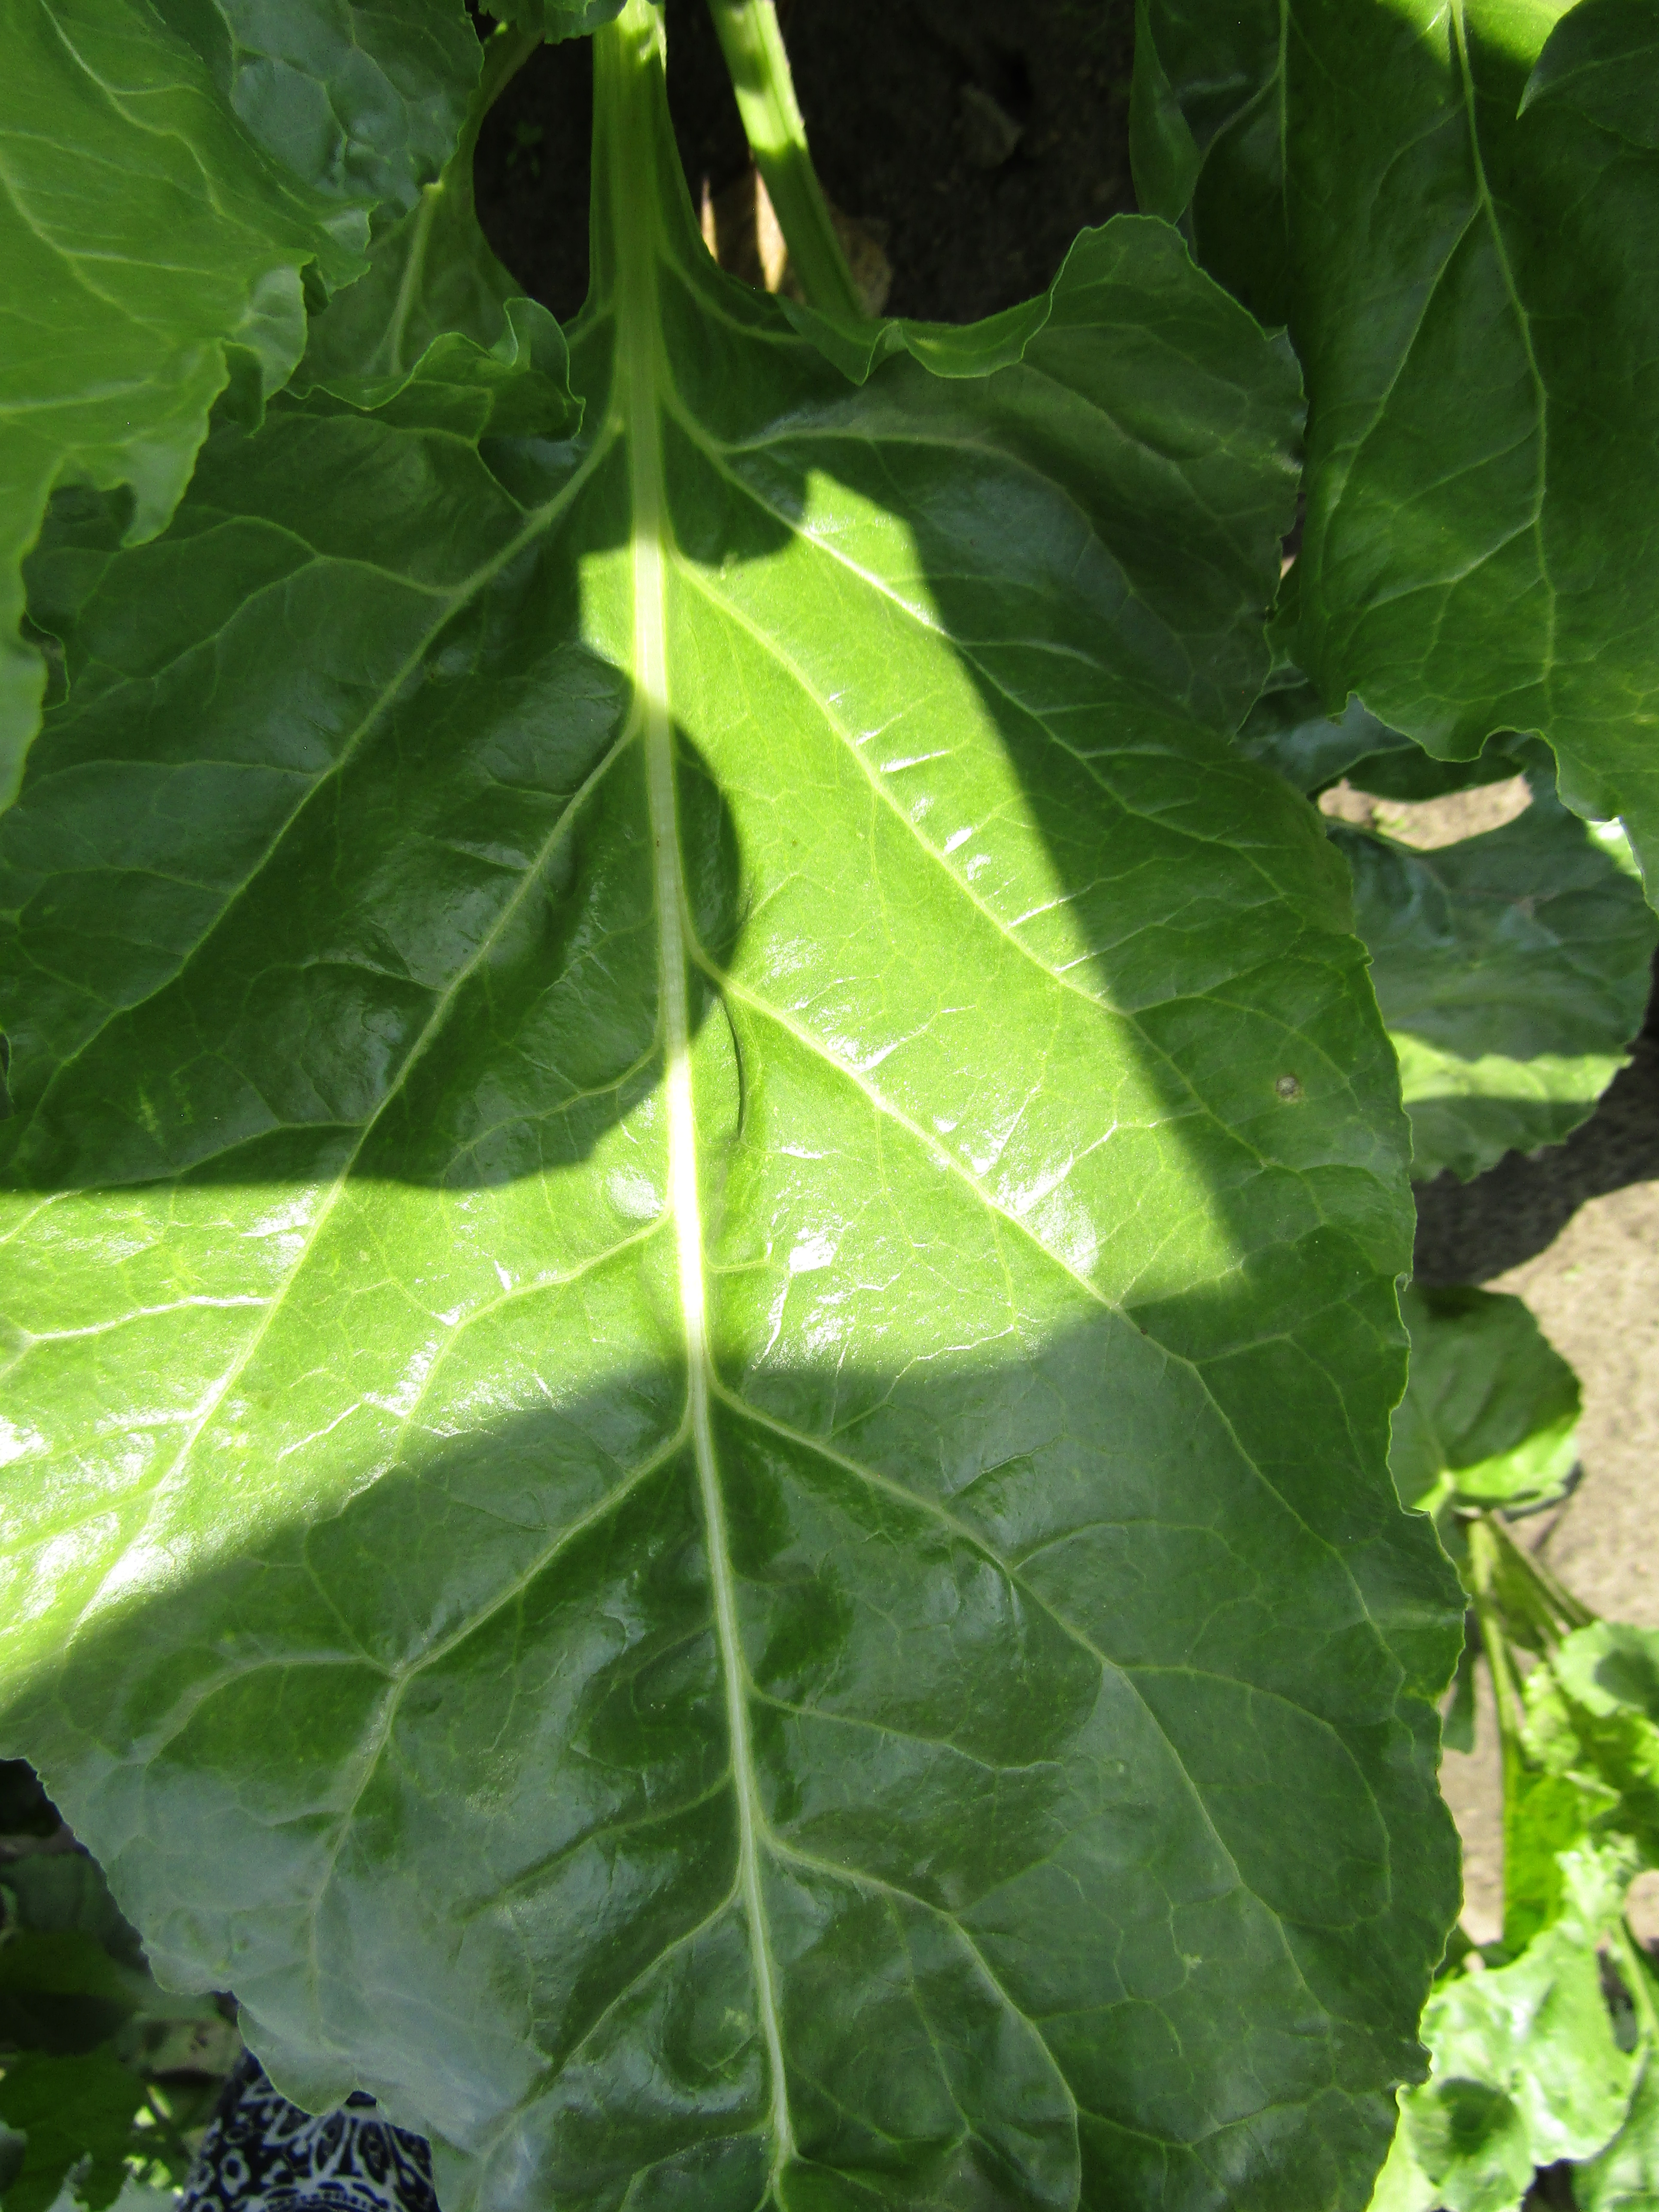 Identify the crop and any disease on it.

beet, cercospora
